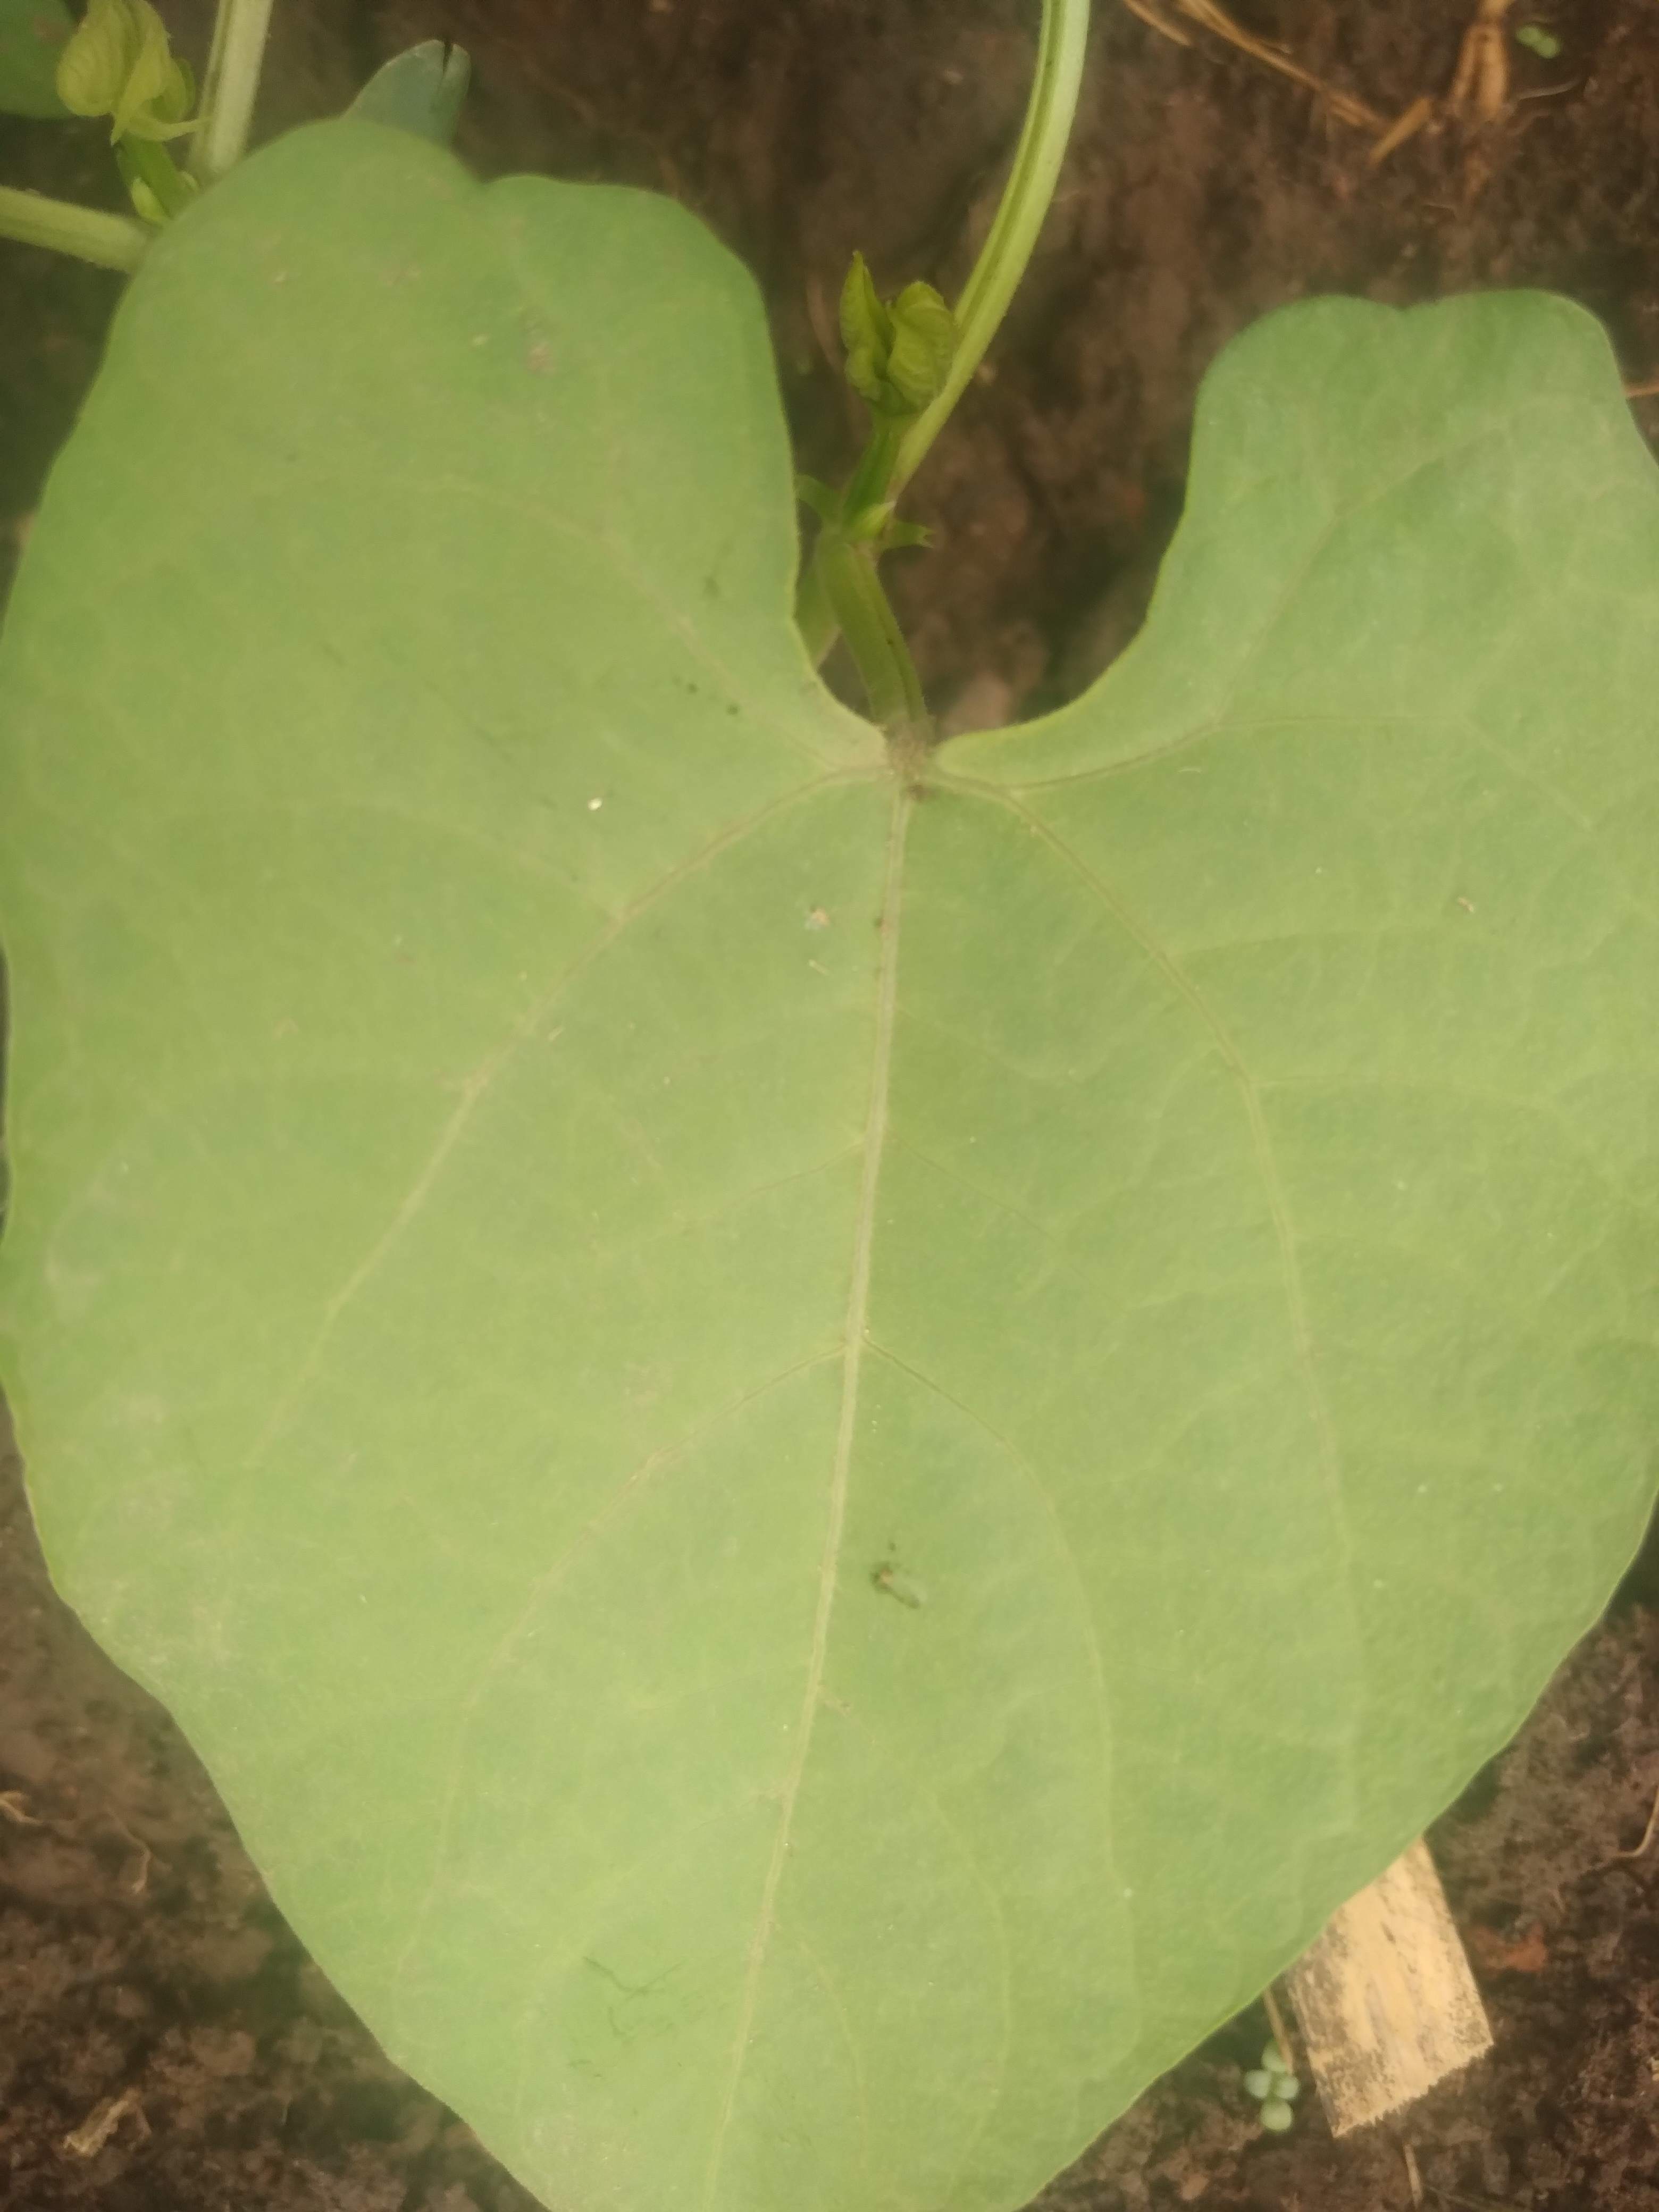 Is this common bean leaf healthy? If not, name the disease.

healthy
